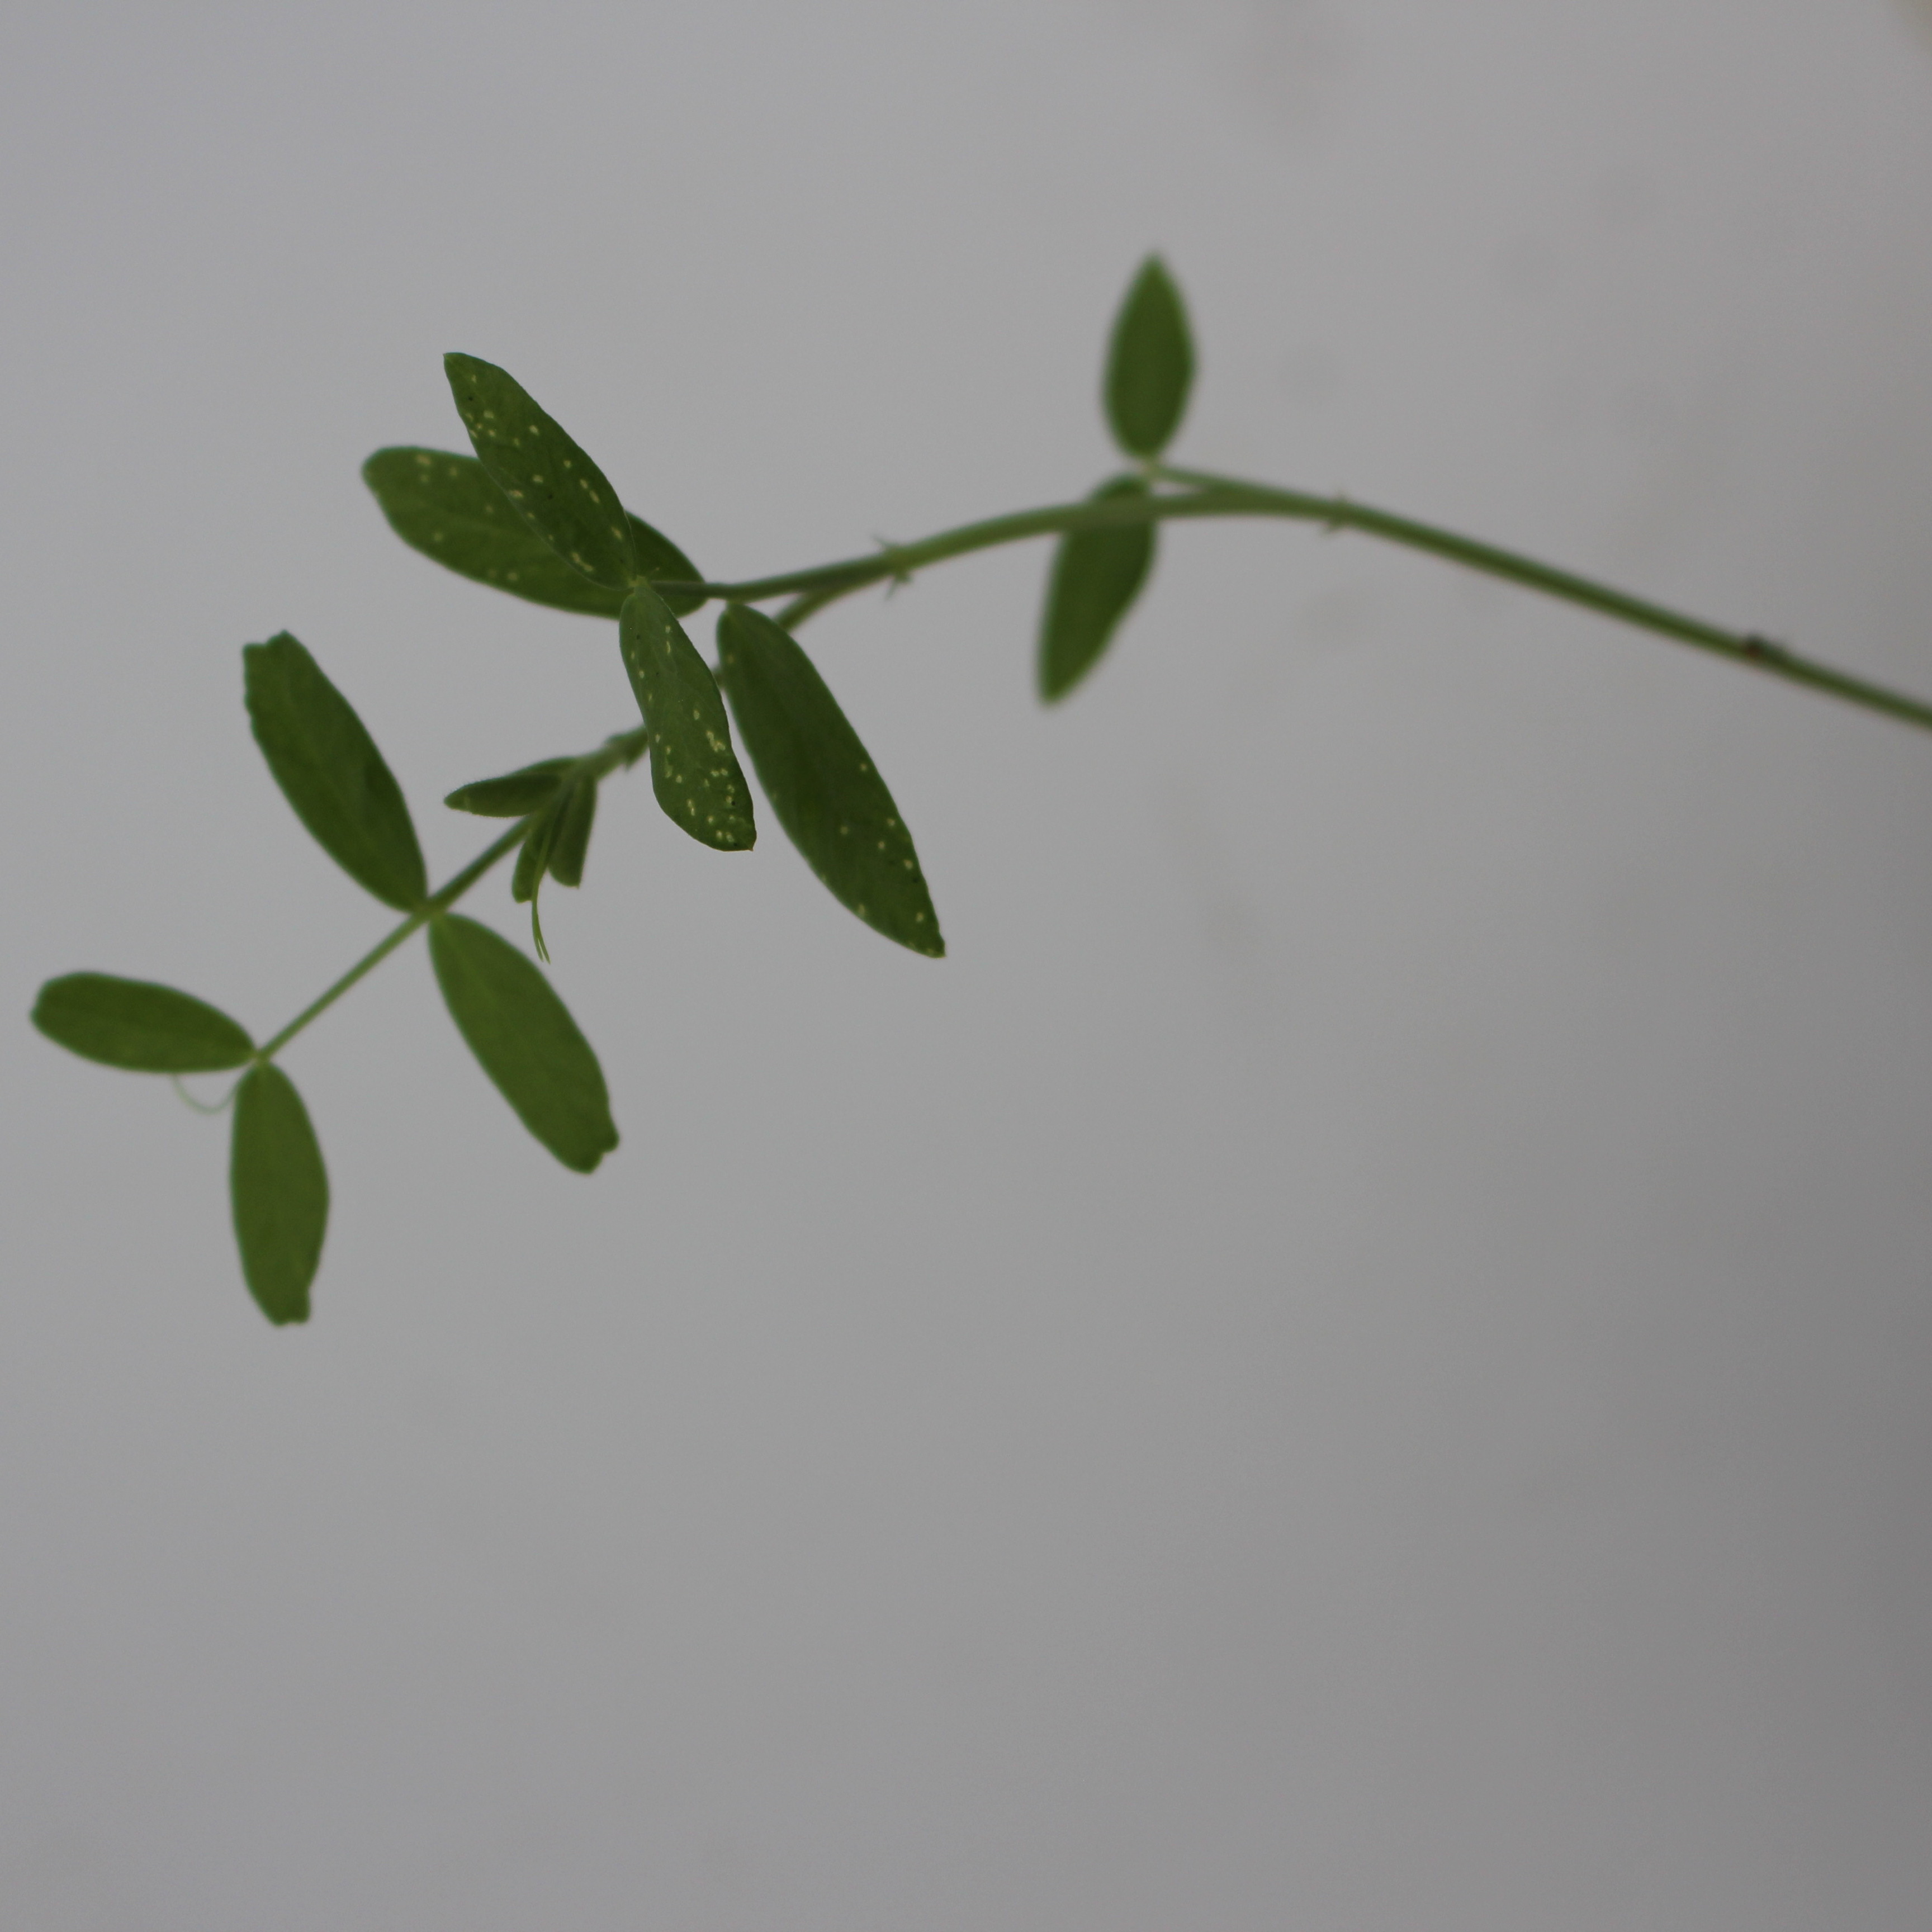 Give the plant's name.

Vicia sativa
